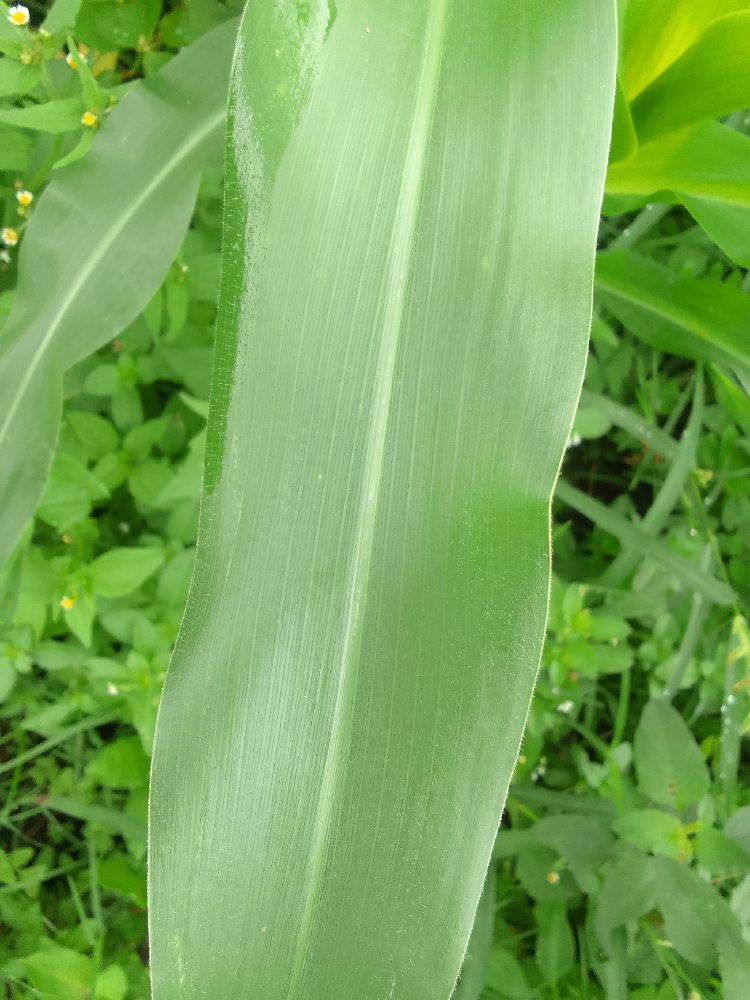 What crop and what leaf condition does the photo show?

maize, healthy
